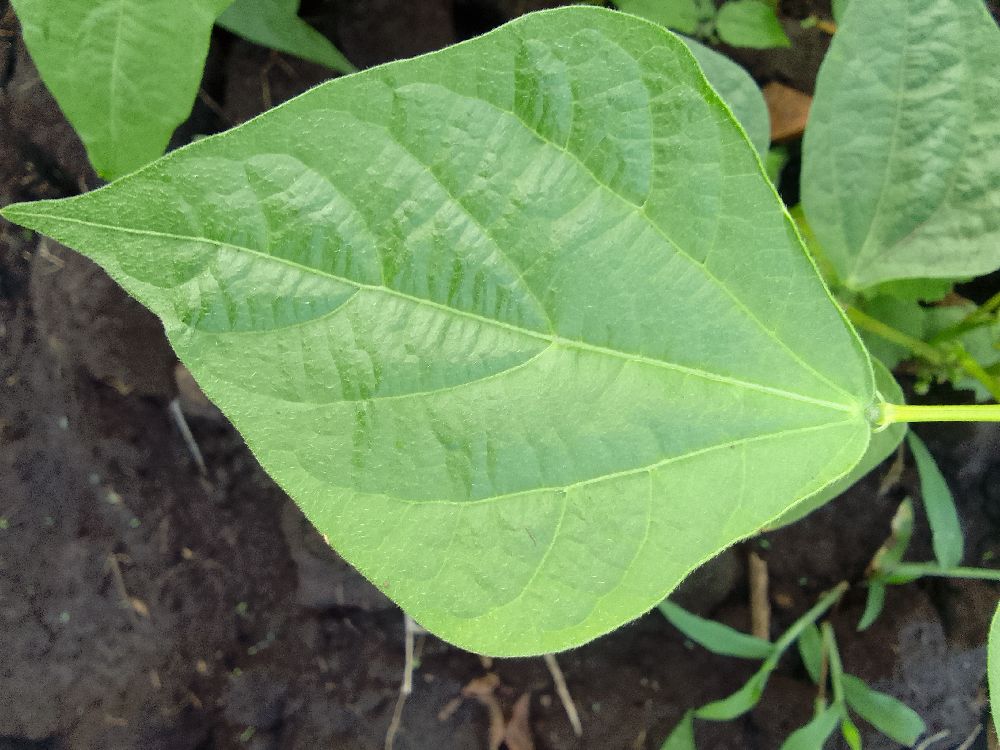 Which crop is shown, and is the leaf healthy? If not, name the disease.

common bean, healthy
